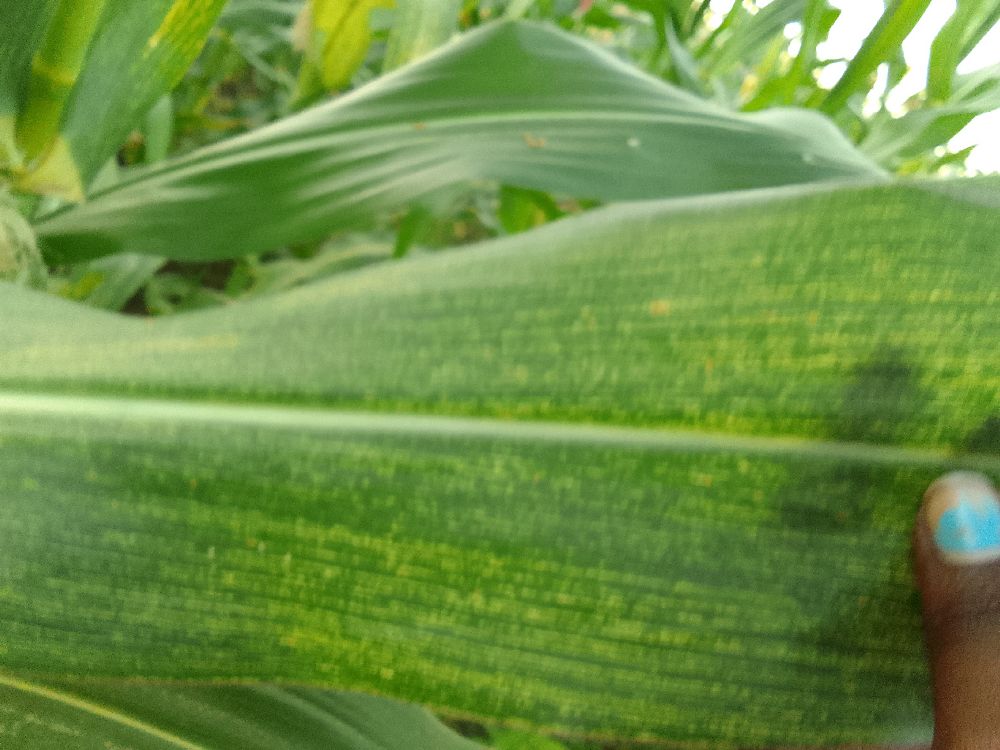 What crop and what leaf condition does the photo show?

maize, maize streak virus
